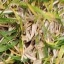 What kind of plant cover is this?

grass
